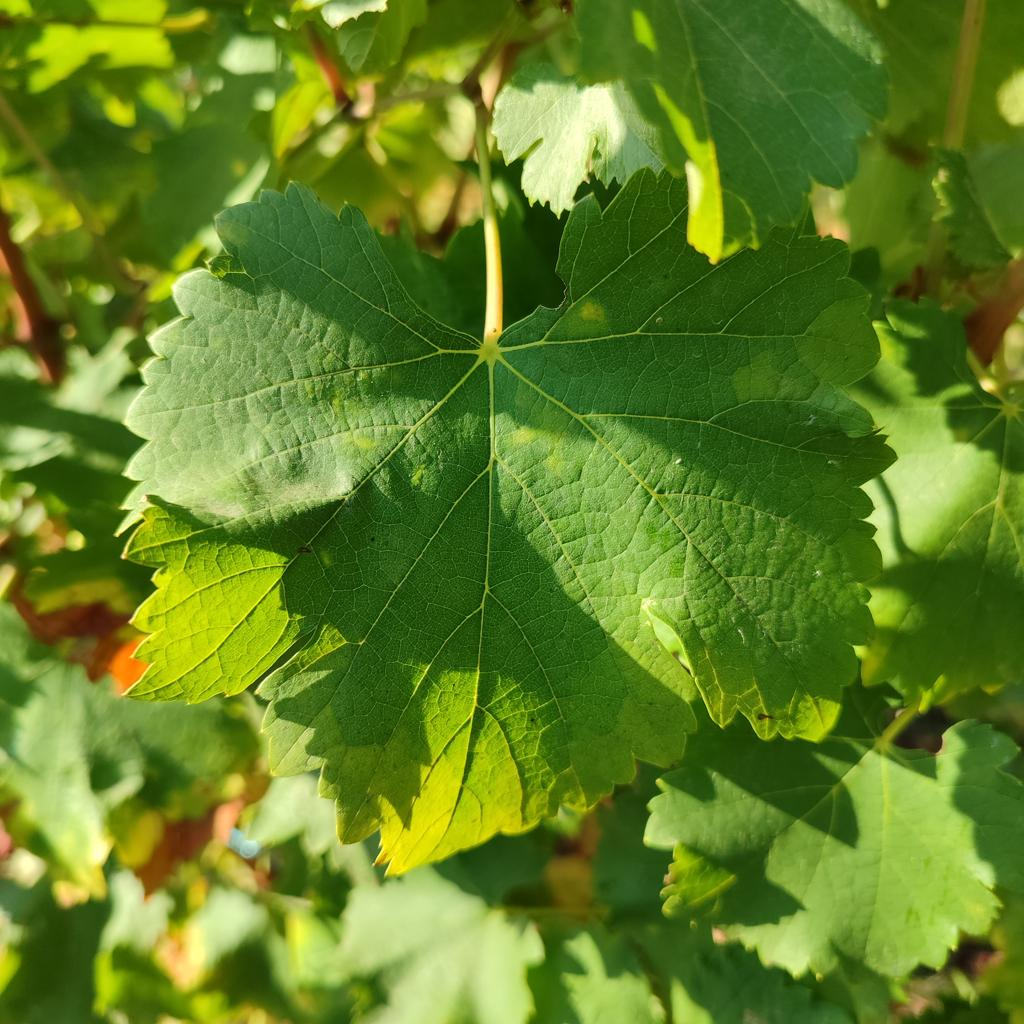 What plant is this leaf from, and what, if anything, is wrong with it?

grapevine, powdery mildew
